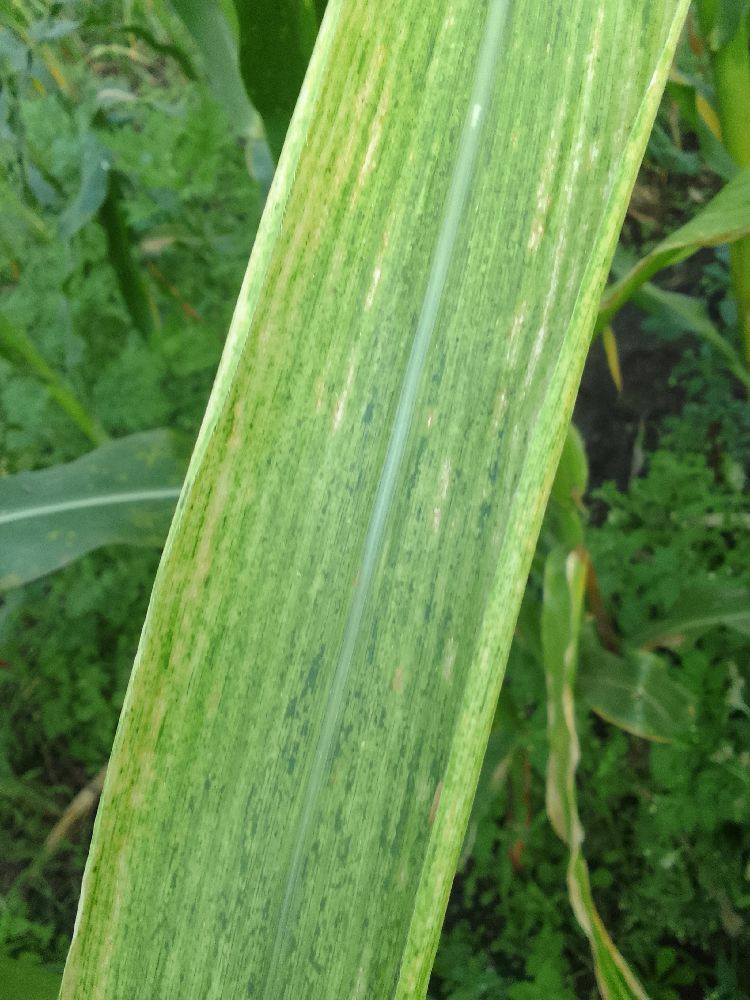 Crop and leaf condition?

maize, maize lethal necrosis
